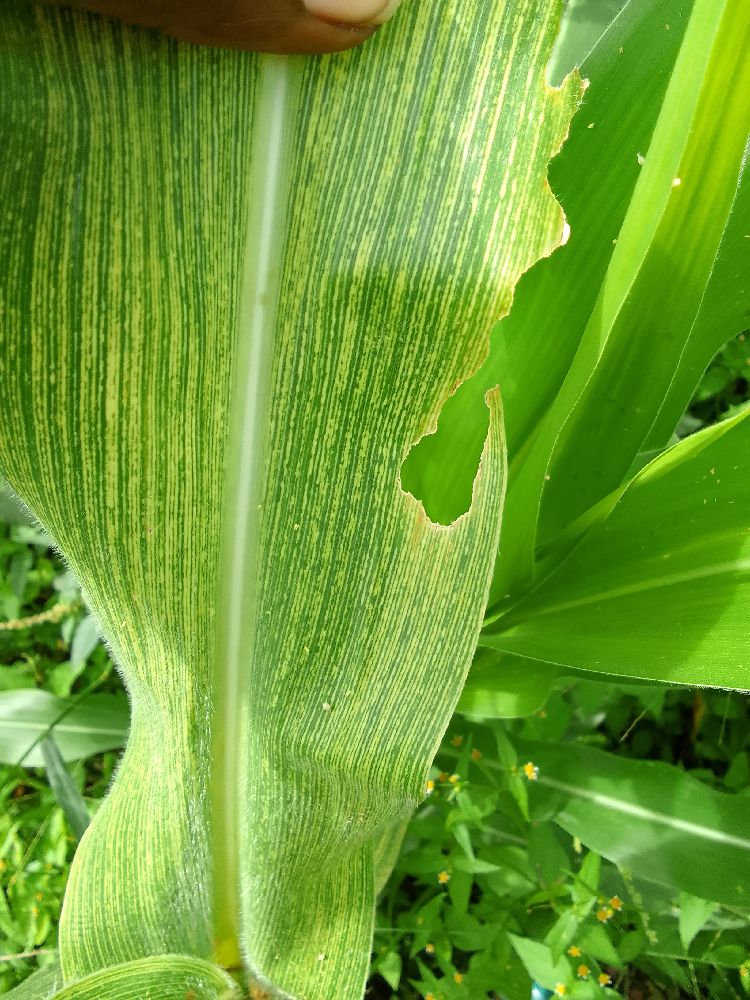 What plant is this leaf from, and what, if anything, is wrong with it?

maize, maize streak virus
